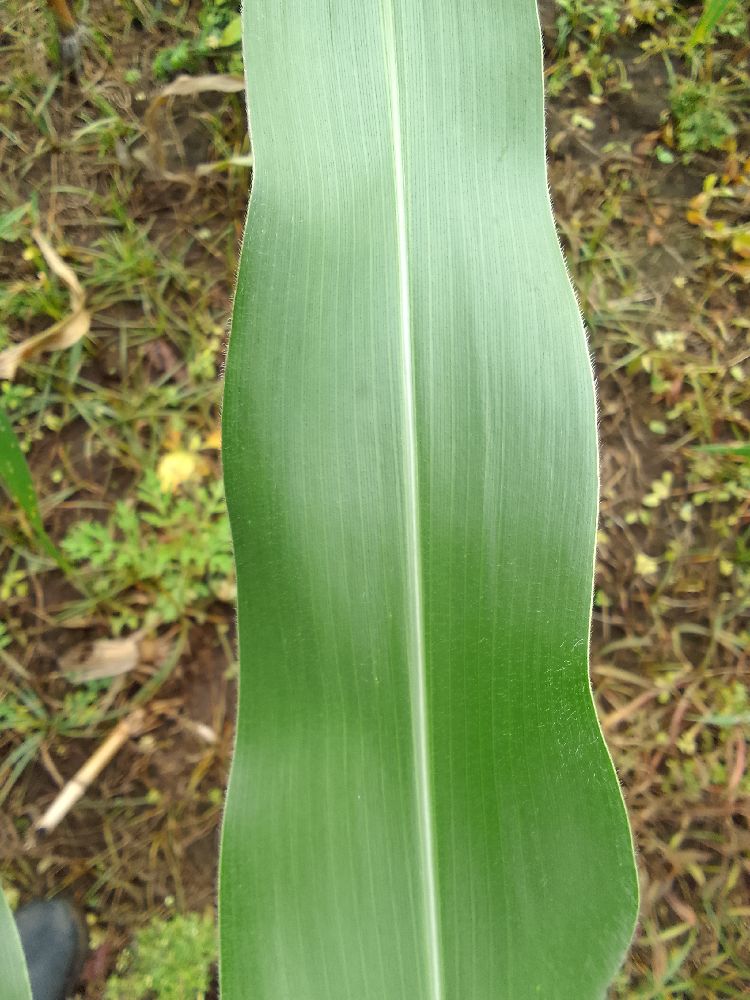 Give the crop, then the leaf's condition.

maize, healthy
